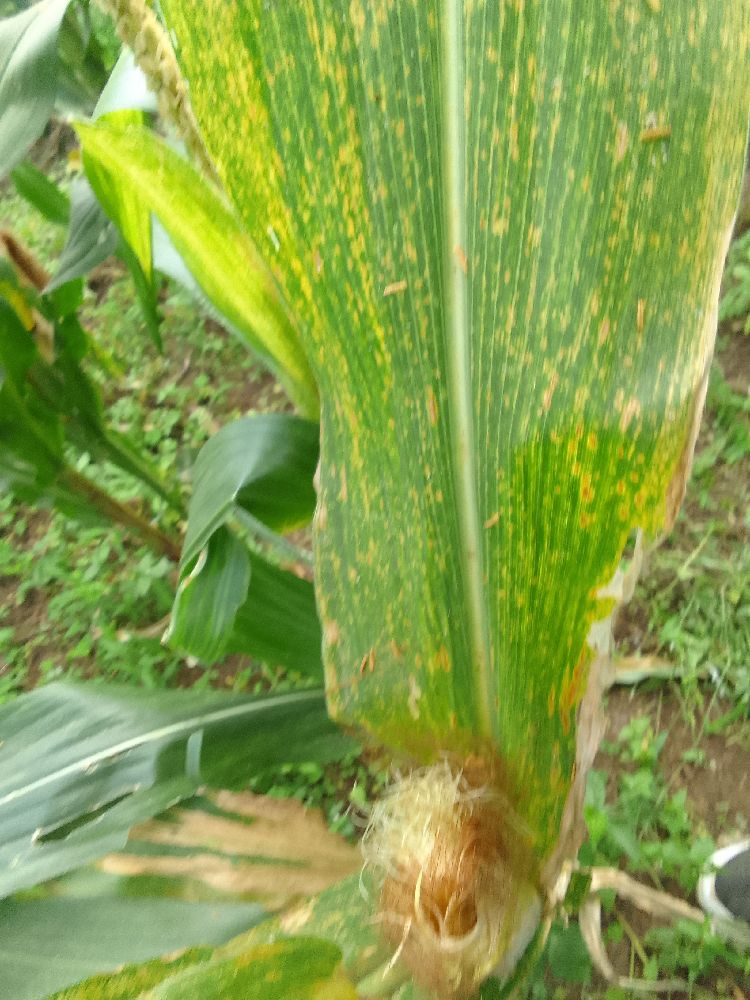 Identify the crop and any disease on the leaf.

maize, maize lethal necrosis
